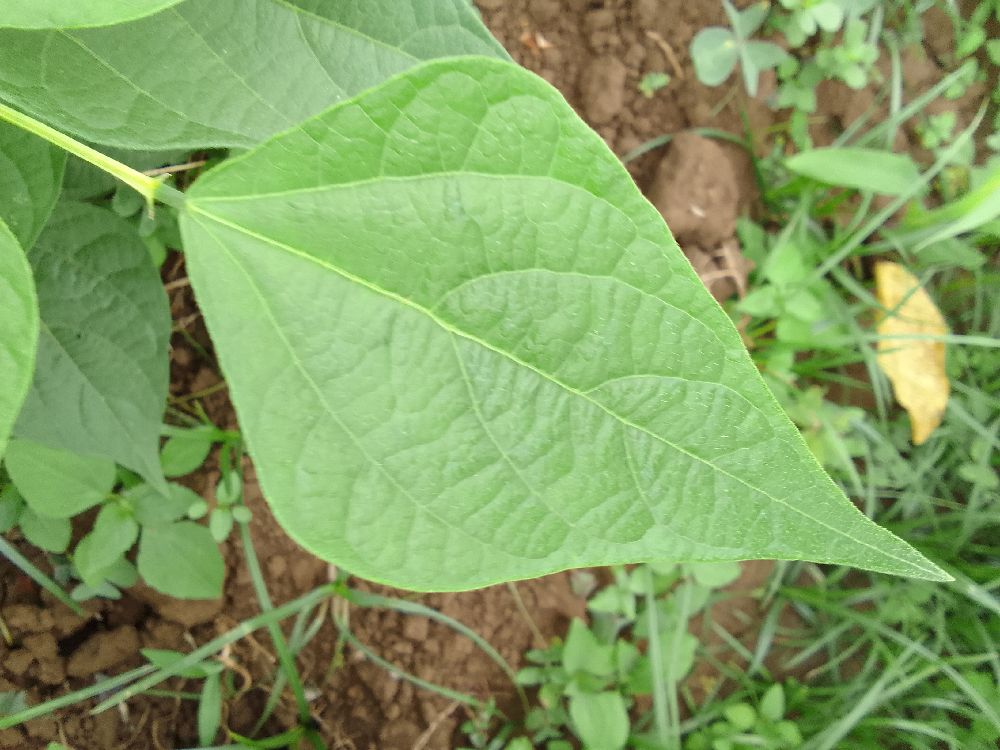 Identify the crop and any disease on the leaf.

common bean, healthy
